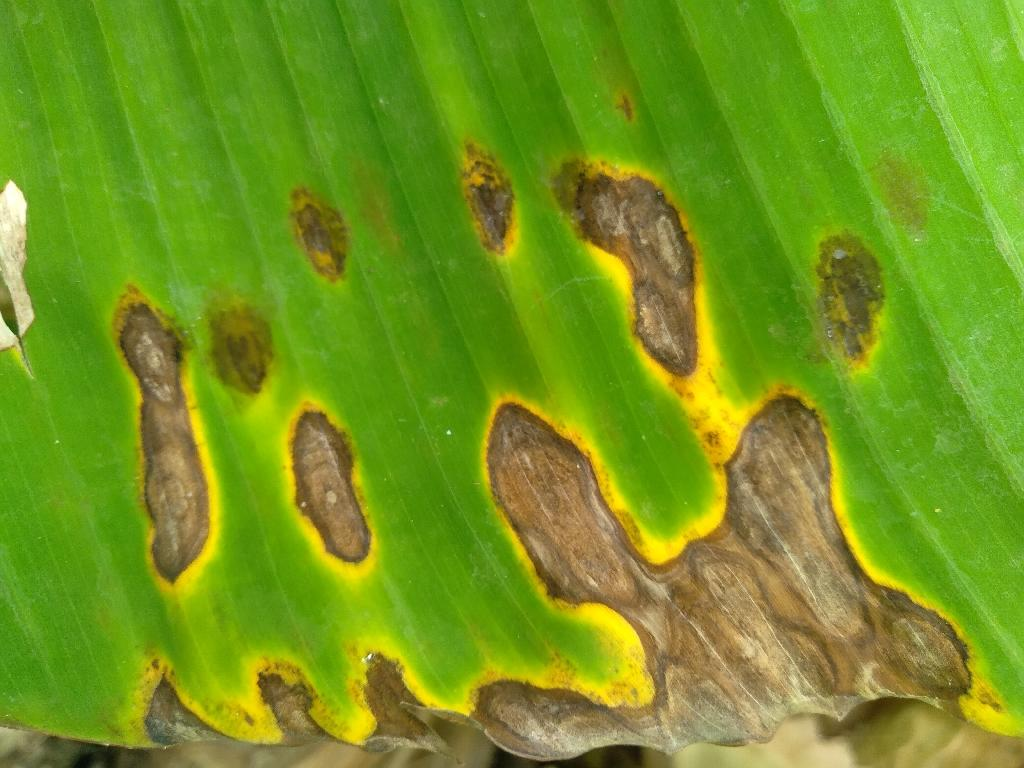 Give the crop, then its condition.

banana, black sigatoka
